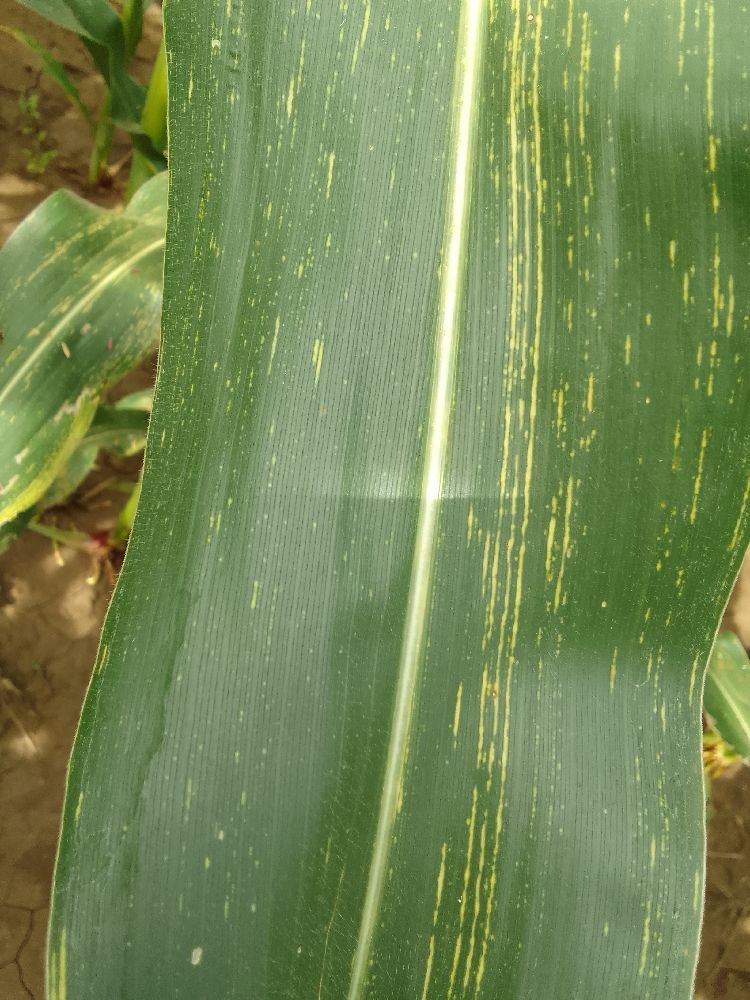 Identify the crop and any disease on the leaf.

maize, maize streak virus
